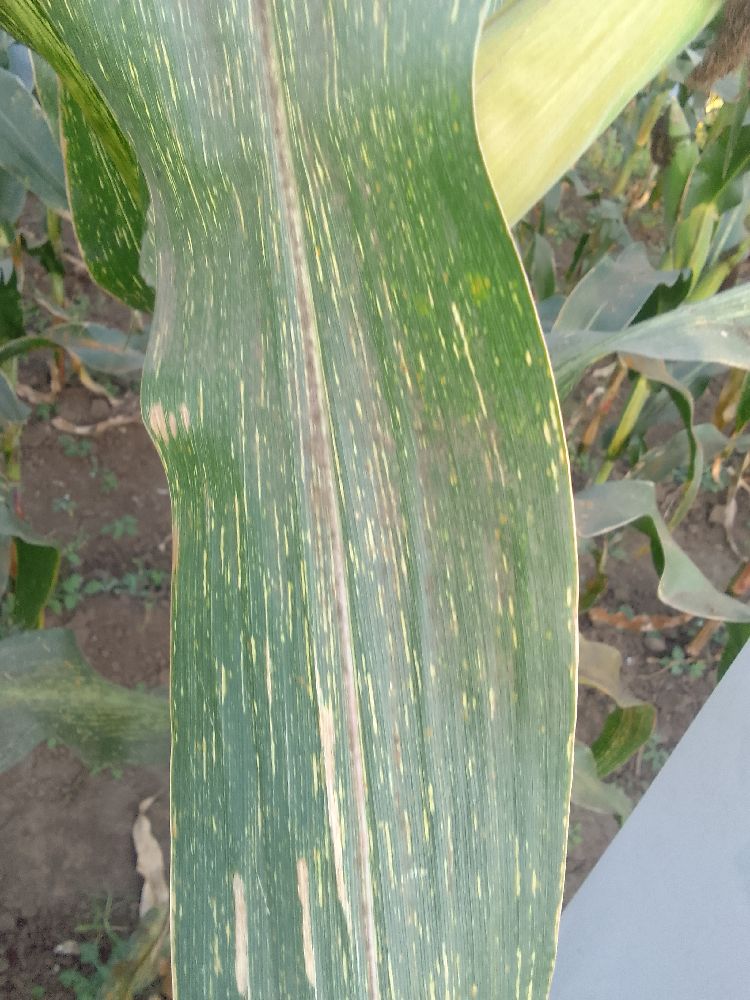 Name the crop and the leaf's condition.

maize, maize streak virus
